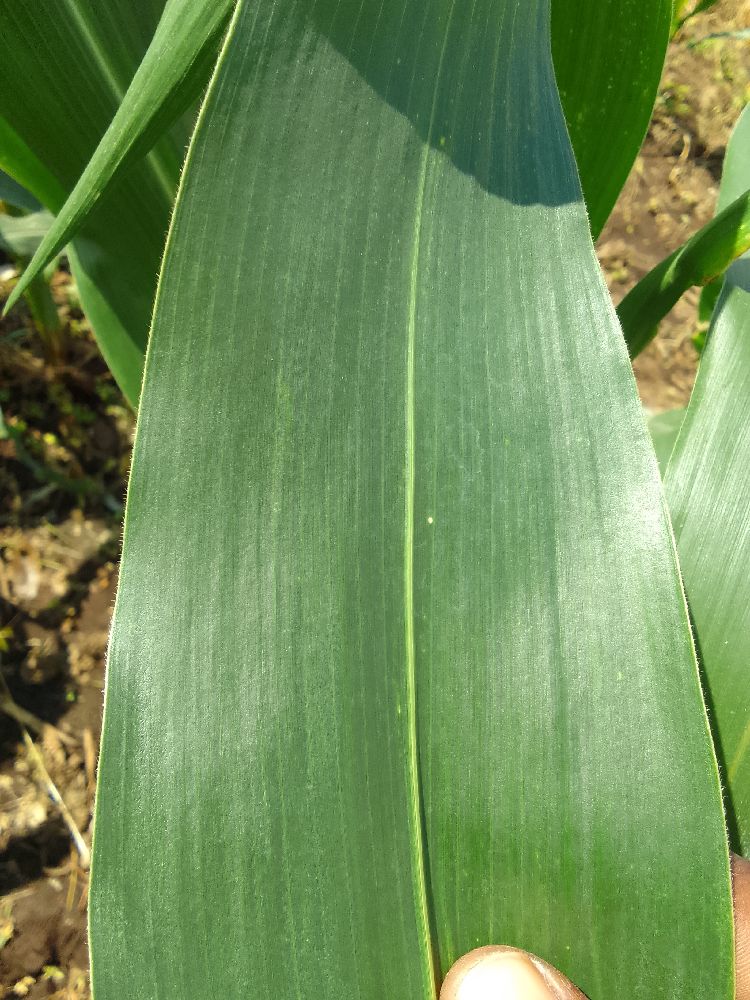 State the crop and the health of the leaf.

maize, healthy
